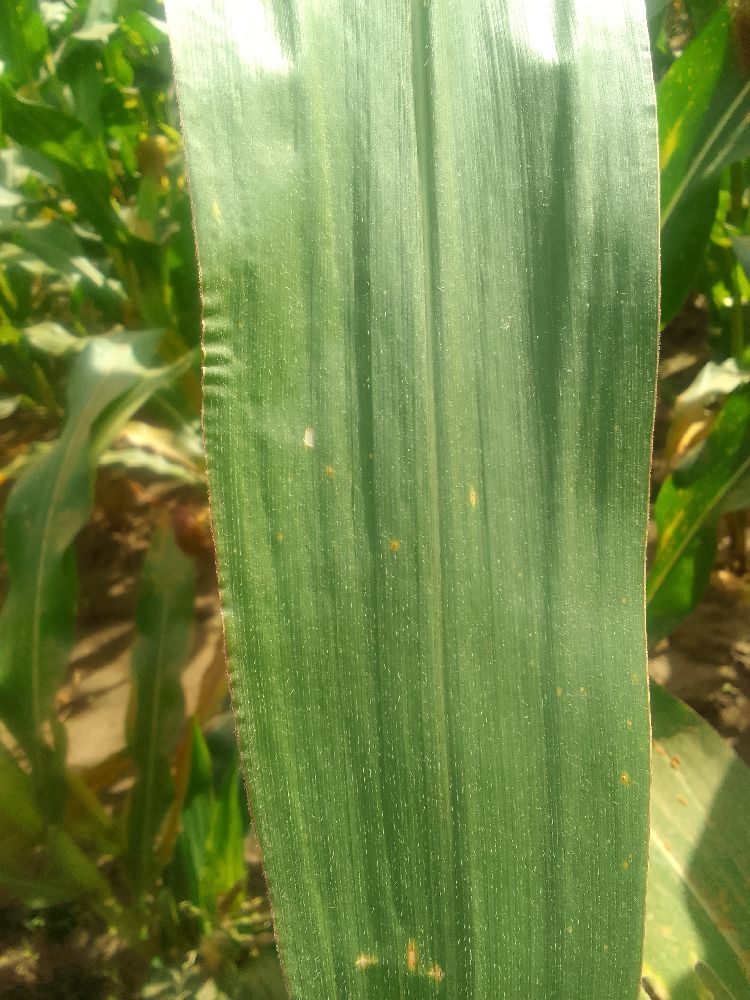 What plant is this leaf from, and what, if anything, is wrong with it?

maize, healthy
